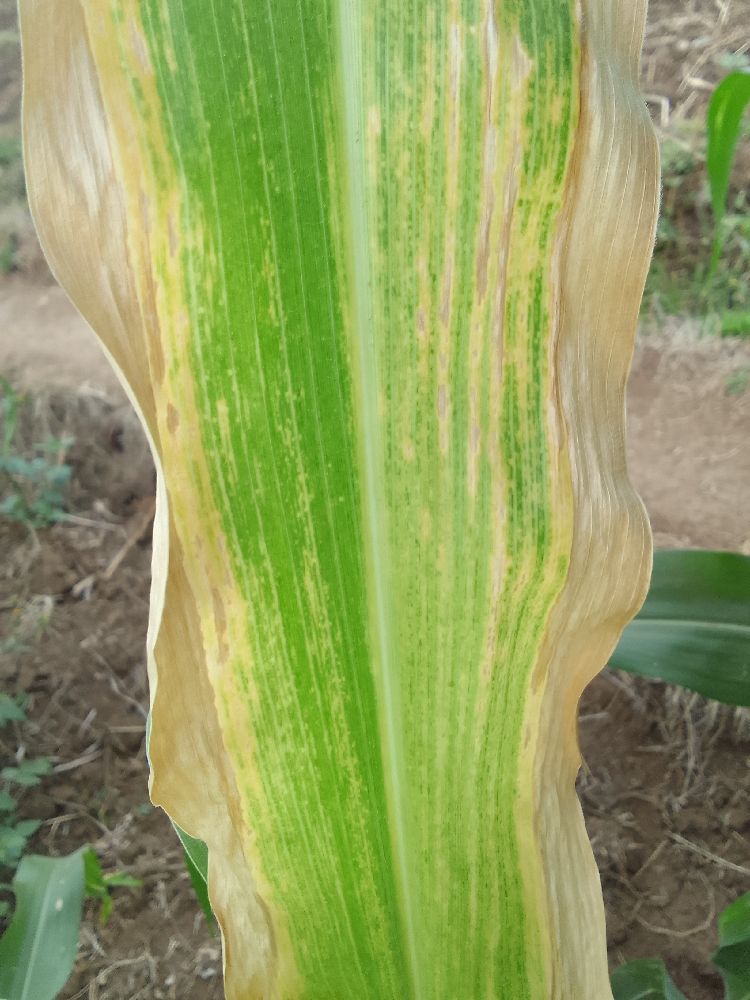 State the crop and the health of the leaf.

maize, maize lethal necrosis
